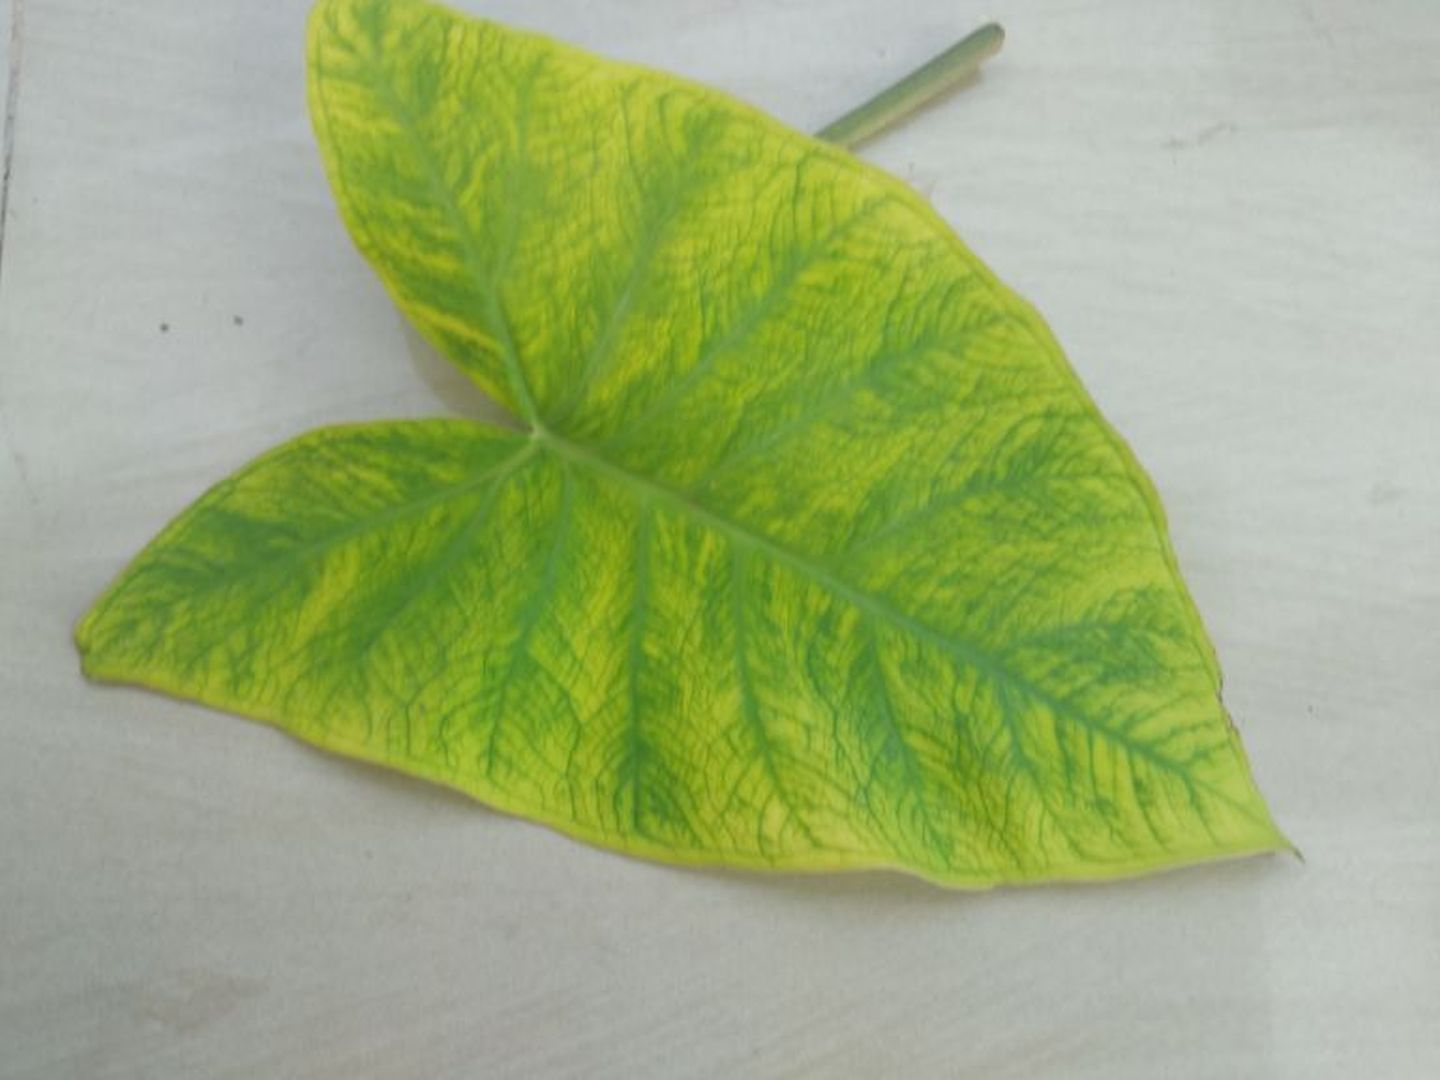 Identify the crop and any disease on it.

taro, mosaic
